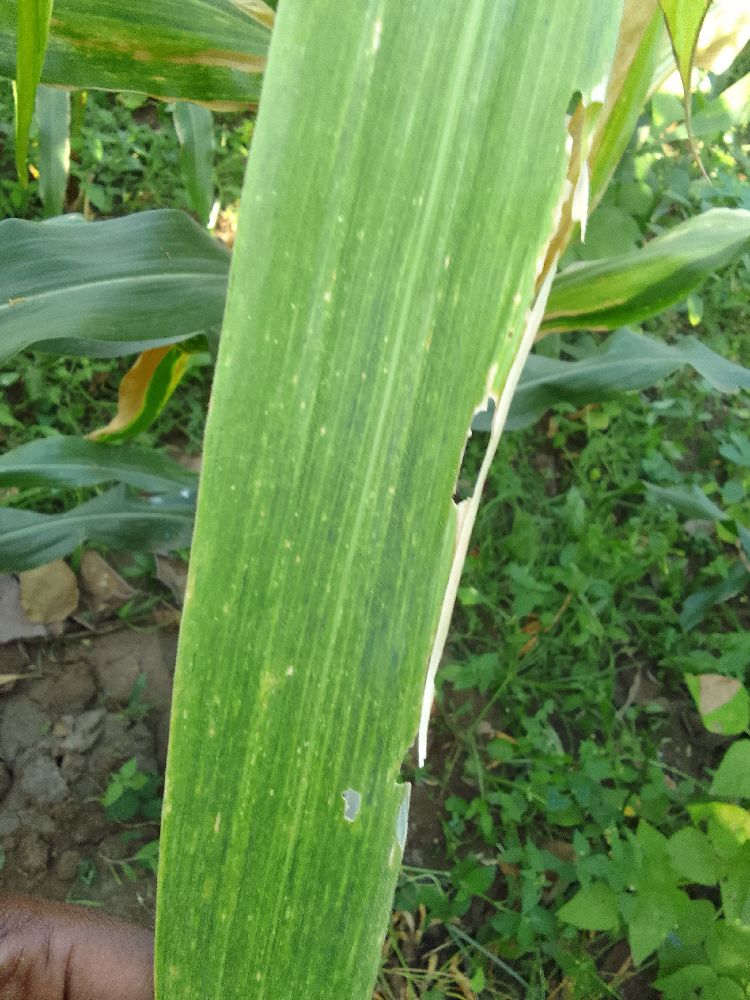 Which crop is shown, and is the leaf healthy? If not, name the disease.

maize, maize lethal necrosis
